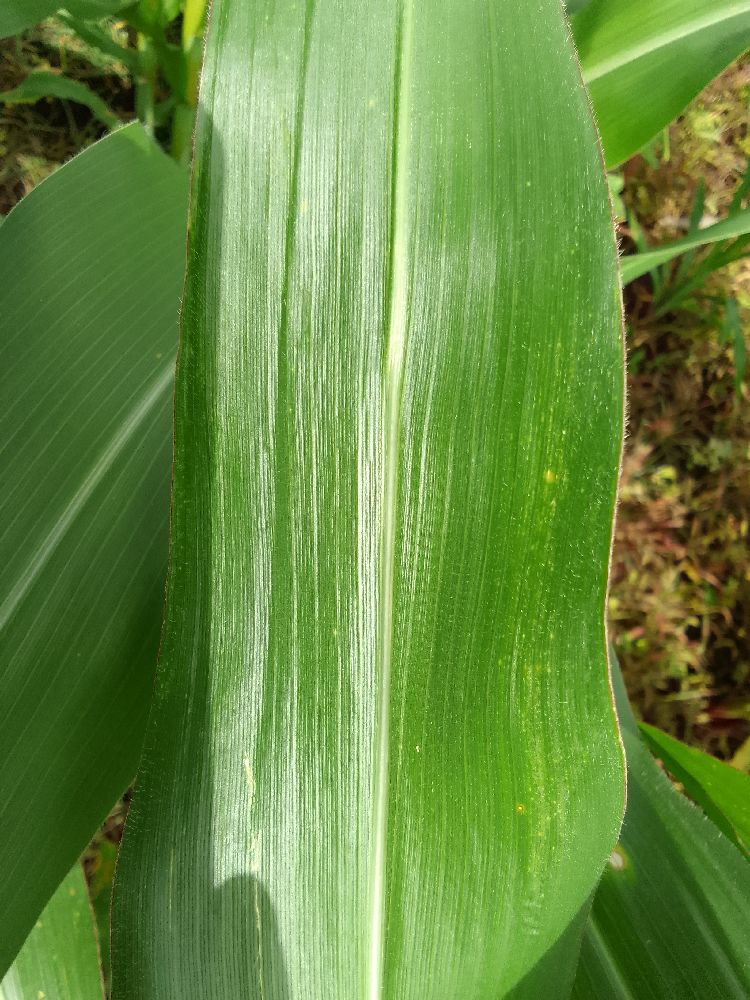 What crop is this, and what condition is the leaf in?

maize, healthy
